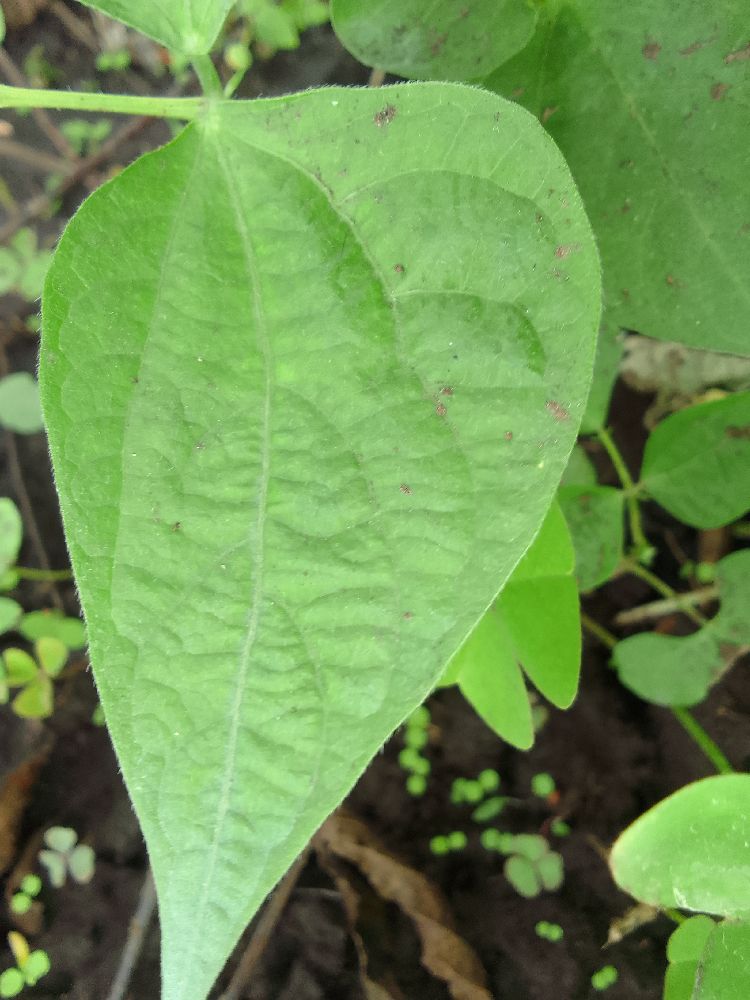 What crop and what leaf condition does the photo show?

common bean, healthy
